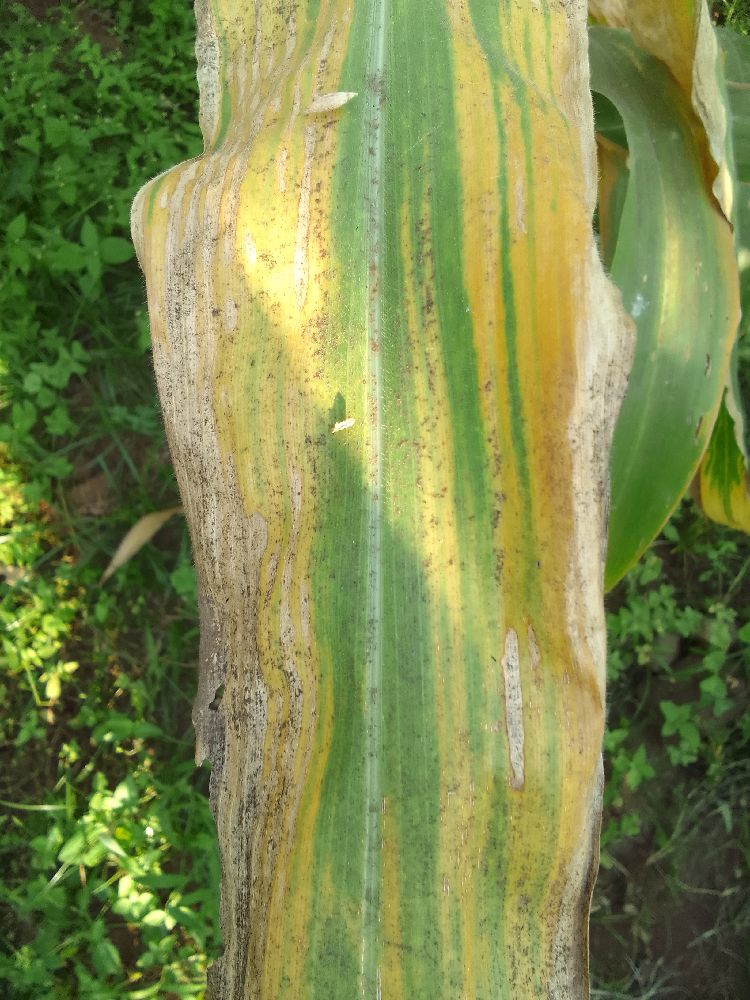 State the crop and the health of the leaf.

maize, maize lethal necrosis
